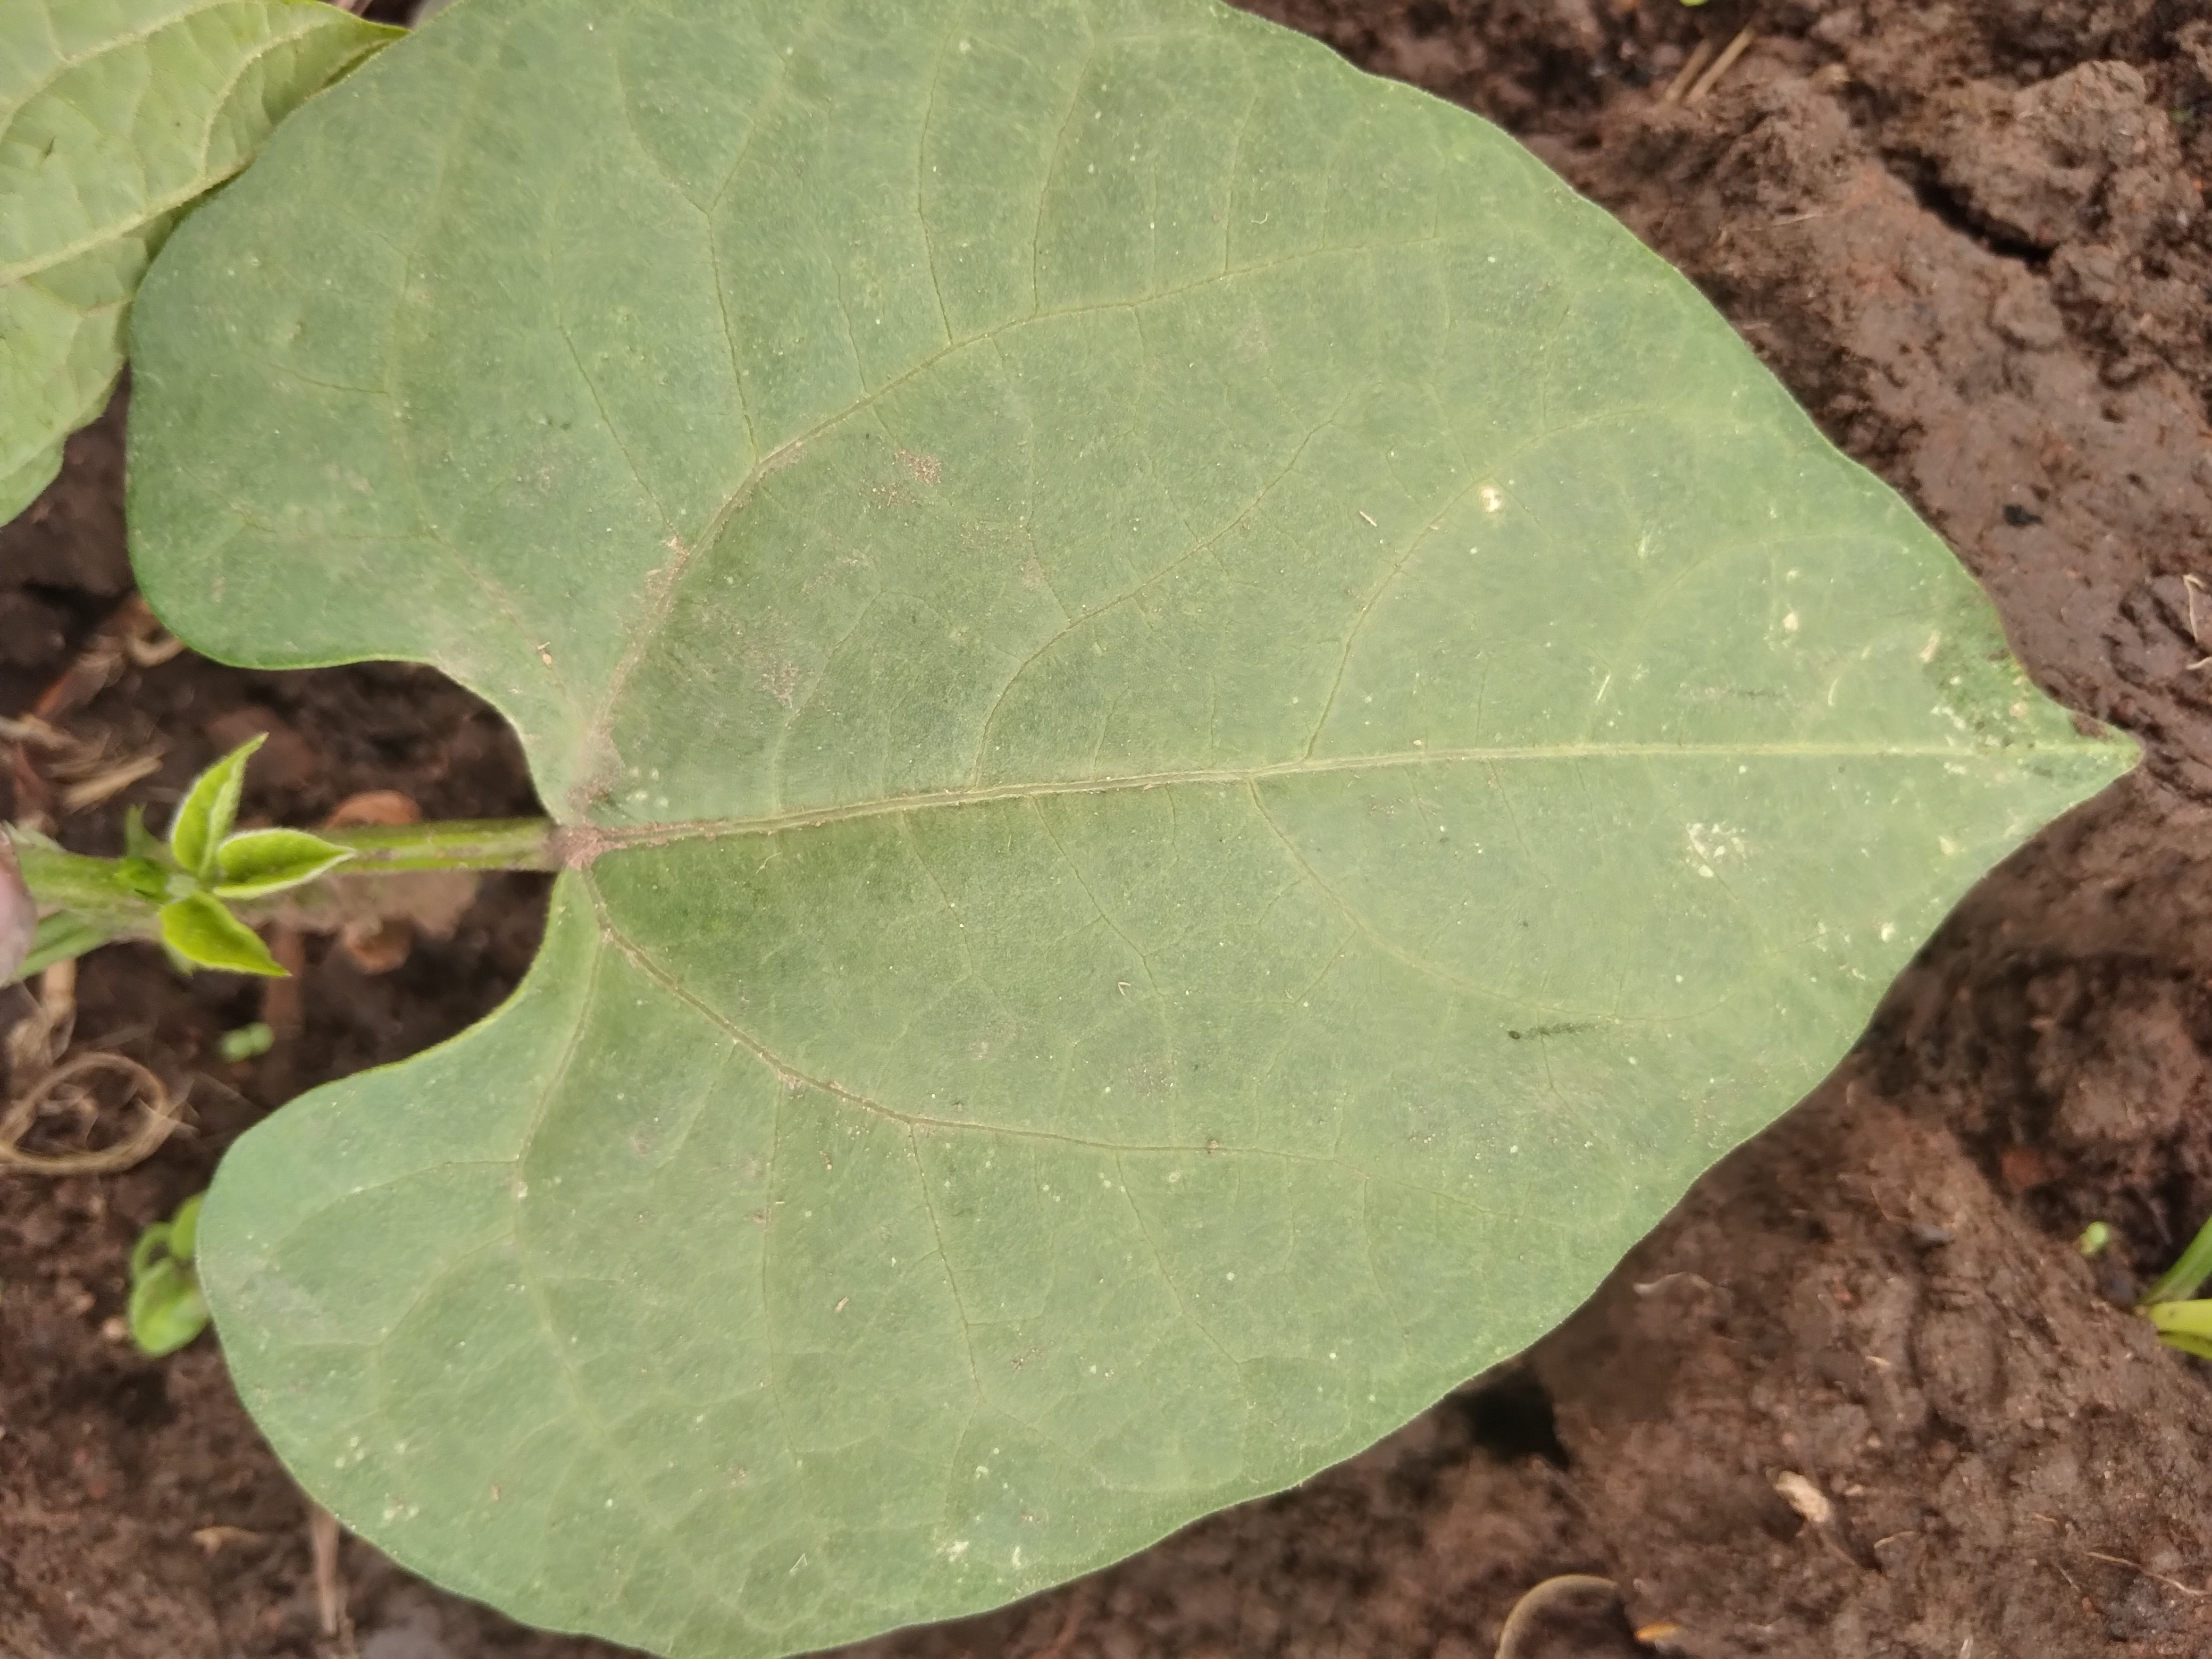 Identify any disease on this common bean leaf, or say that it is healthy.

healthy
